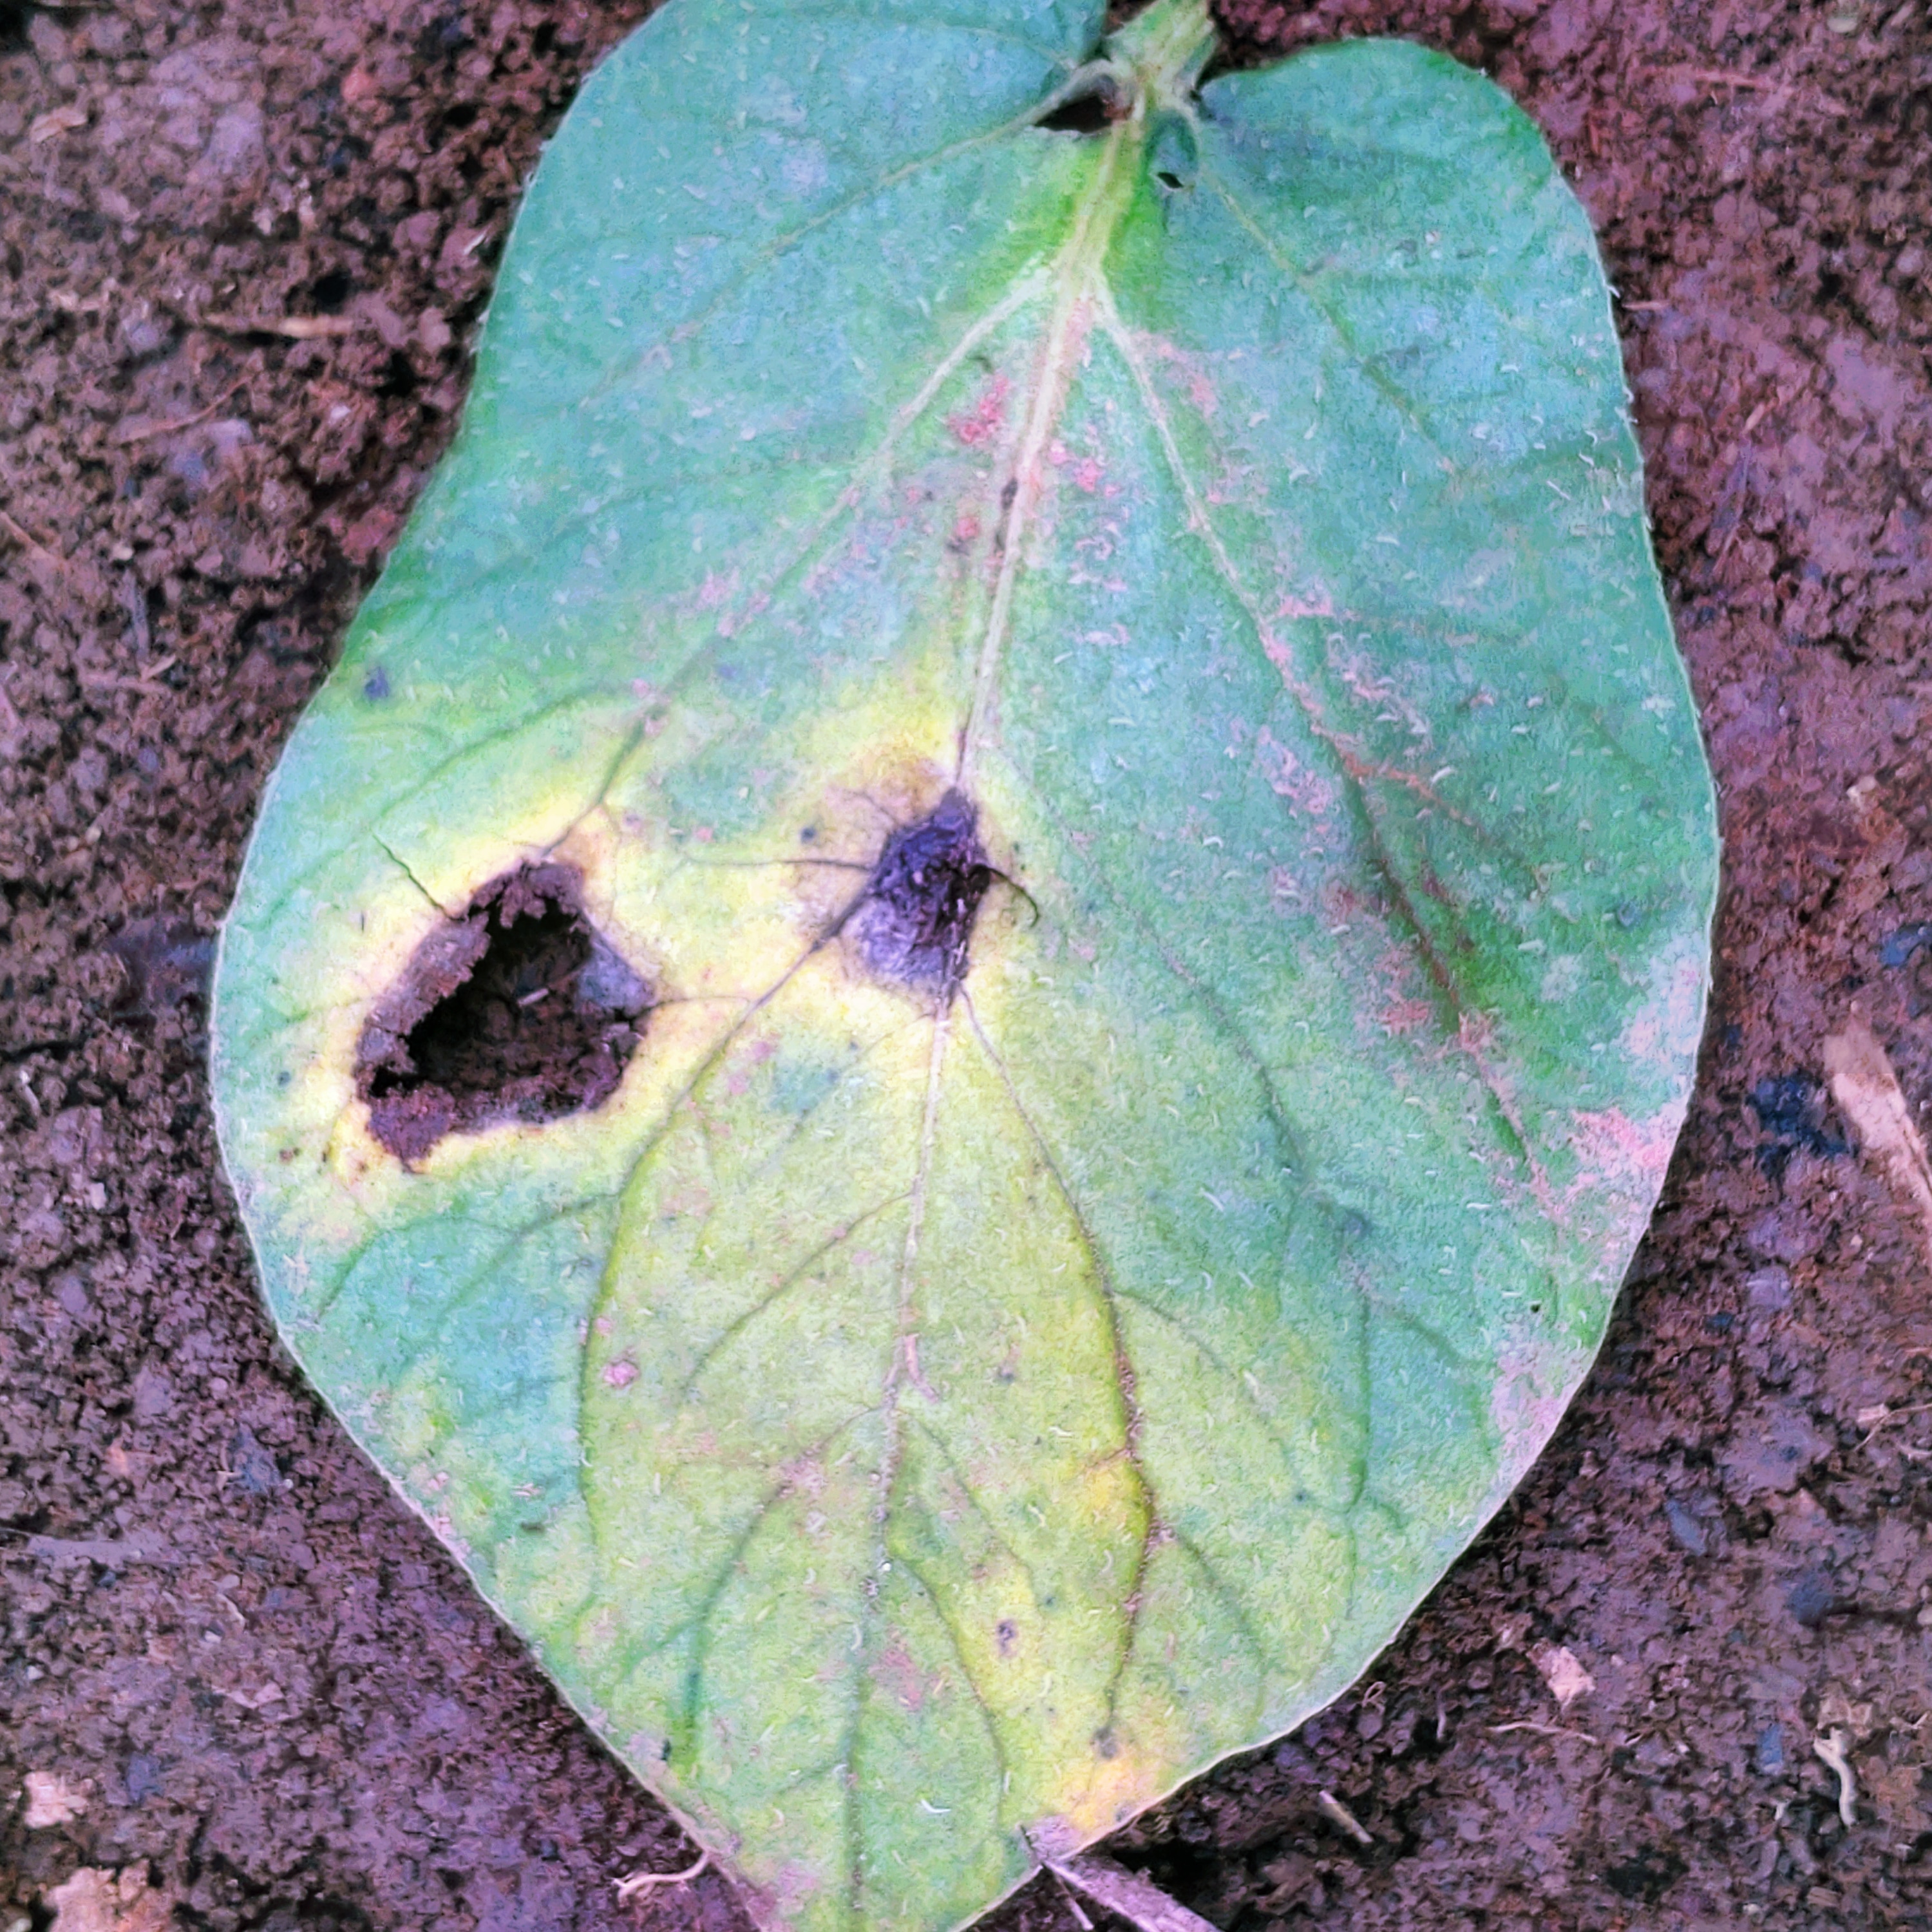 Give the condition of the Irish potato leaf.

late blight
